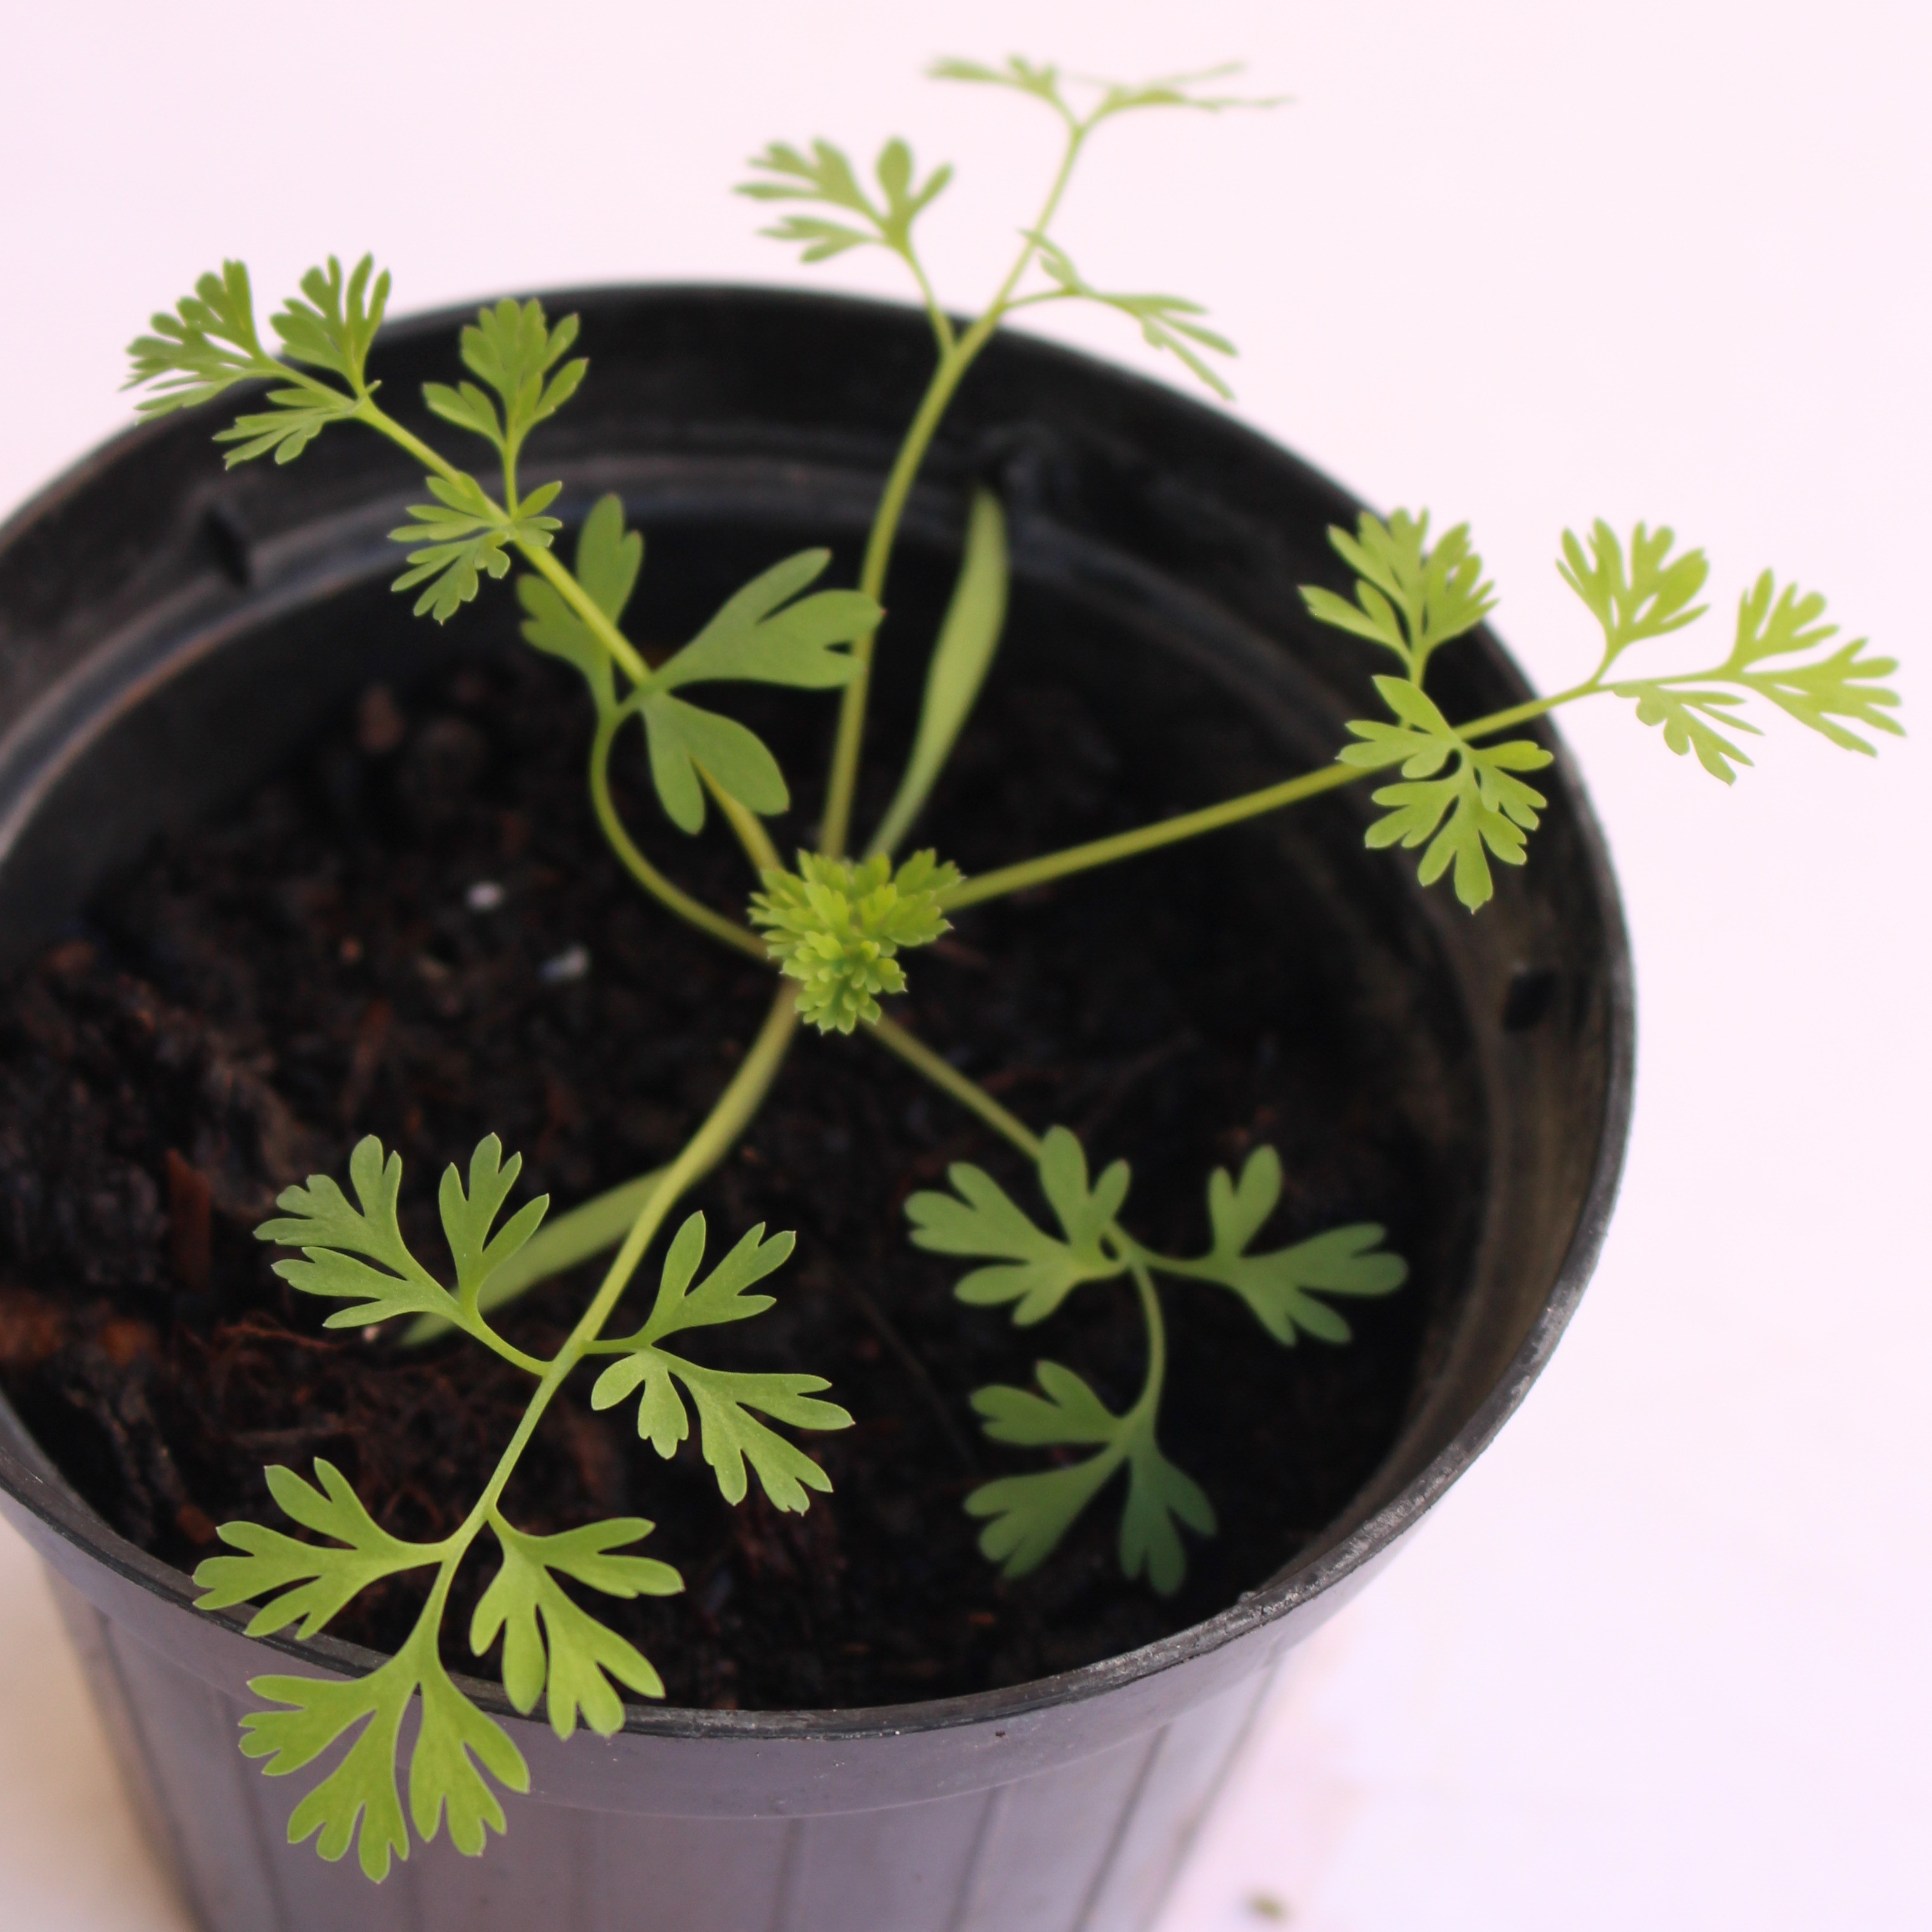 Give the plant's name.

Fumaria officinalis
